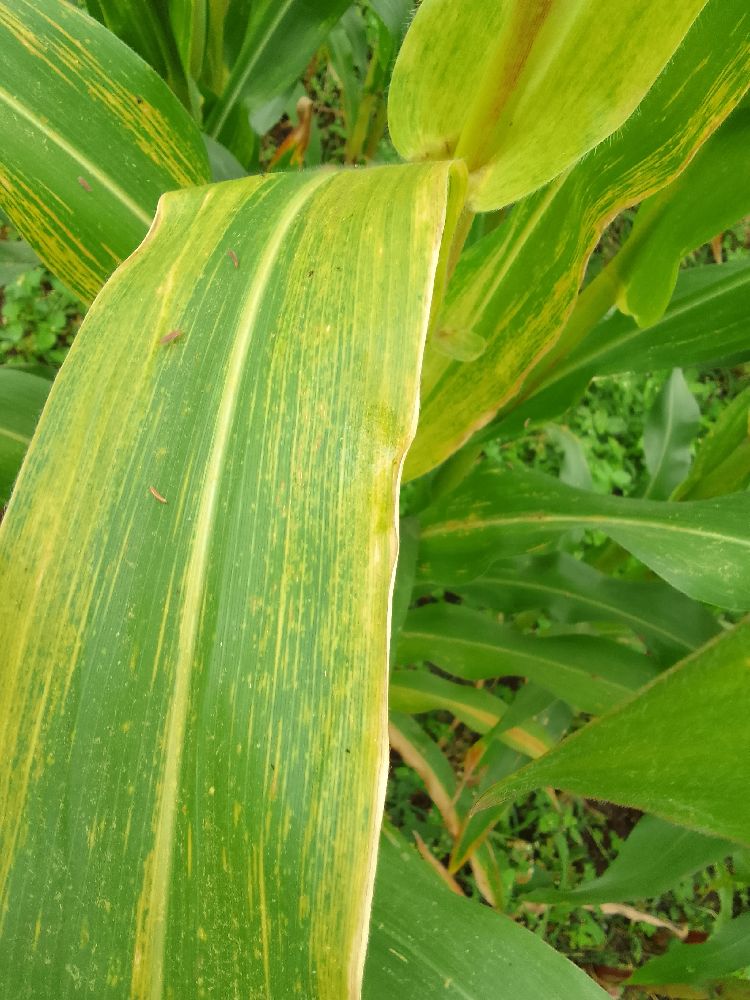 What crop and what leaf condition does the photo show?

maize, maize lethal necrosis
